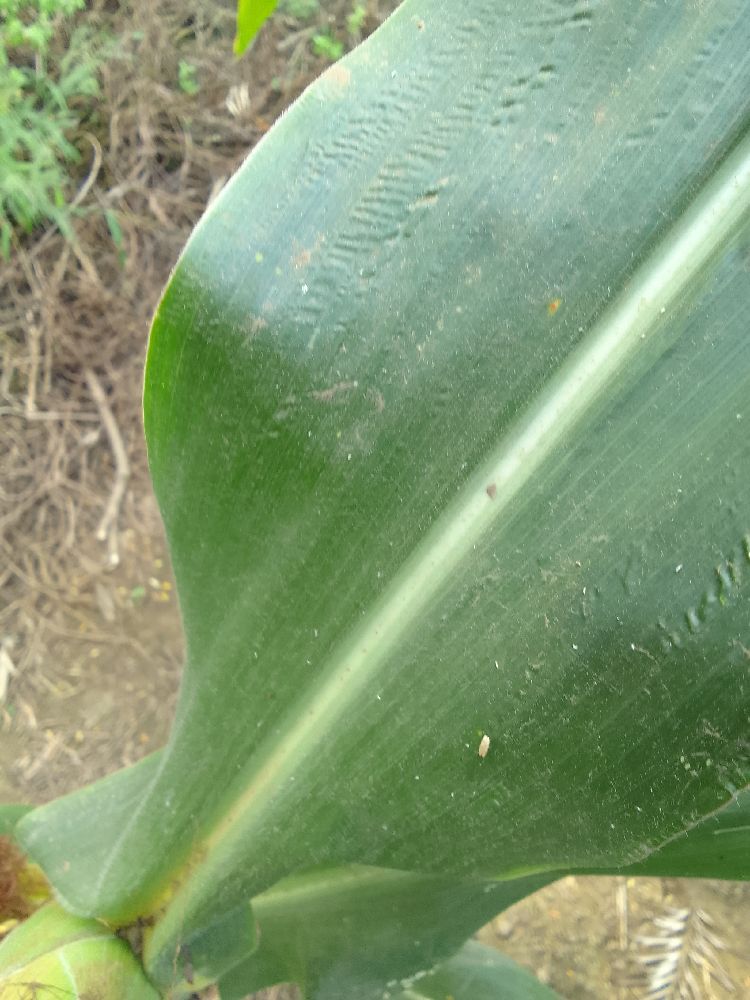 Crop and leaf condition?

maize, healthy
